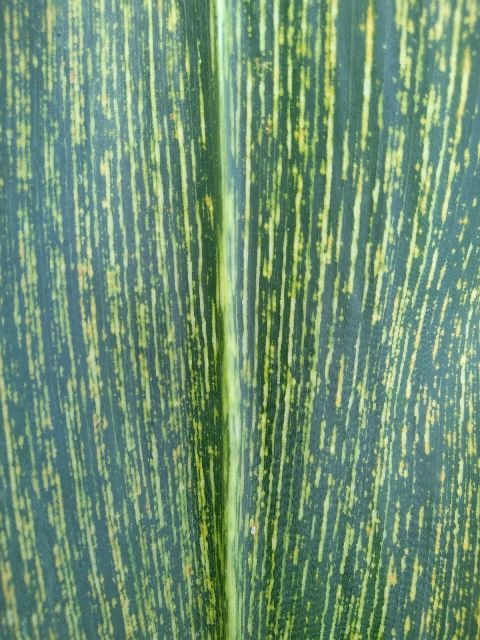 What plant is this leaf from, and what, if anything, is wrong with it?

maize, maize streak virus
